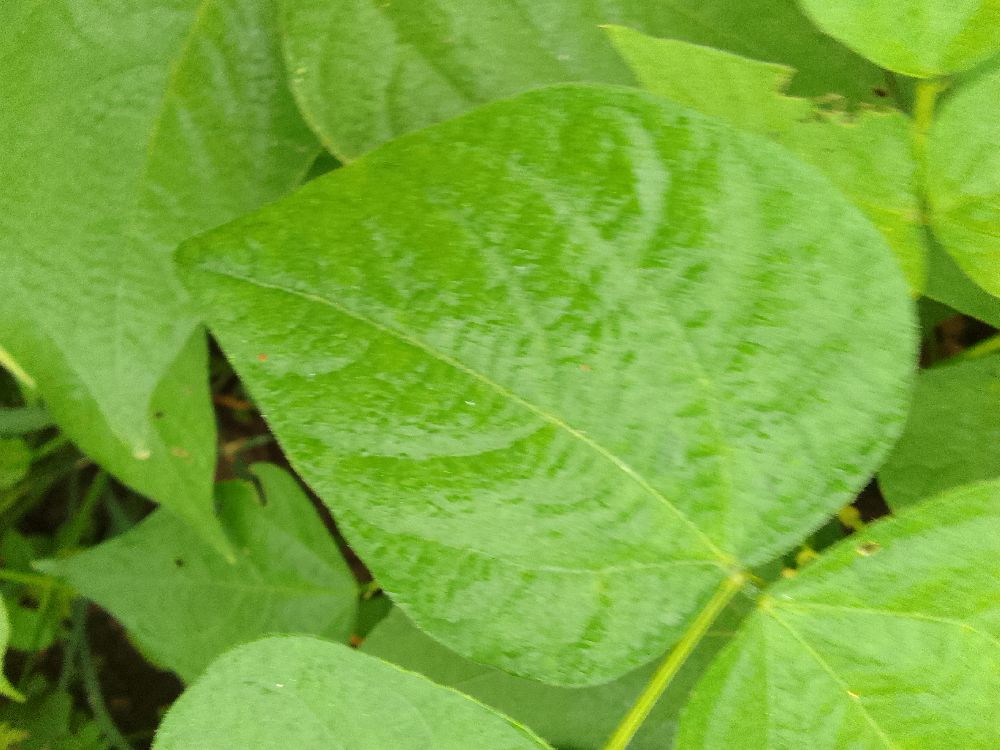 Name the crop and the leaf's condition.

common bean, healthy
